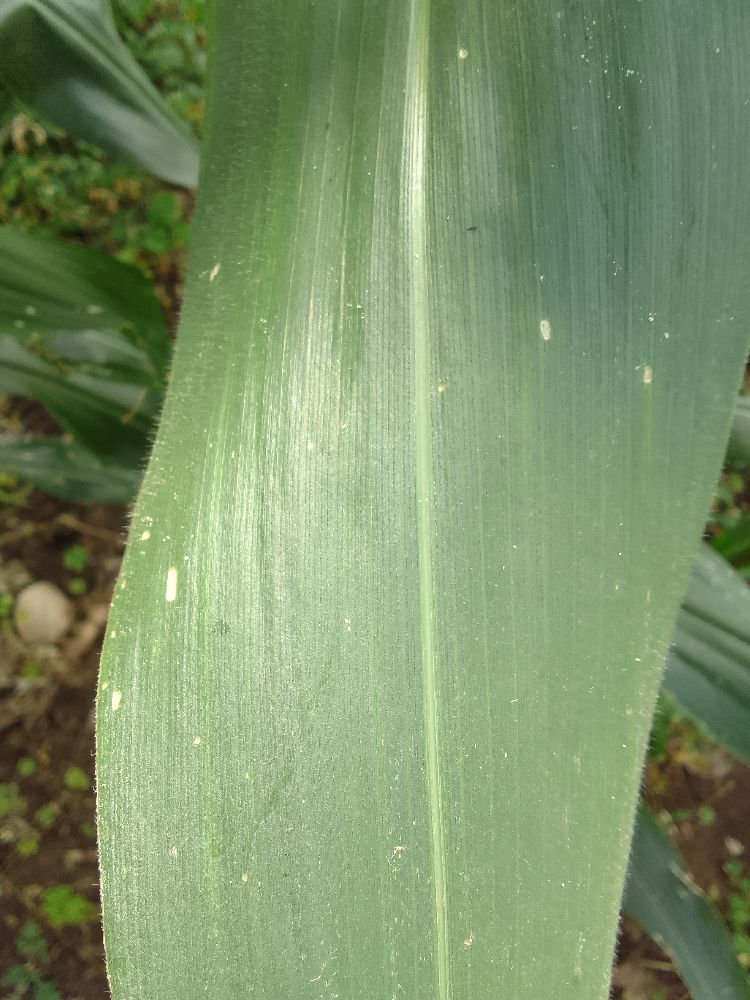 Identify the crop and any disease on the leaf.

maize, healthy
